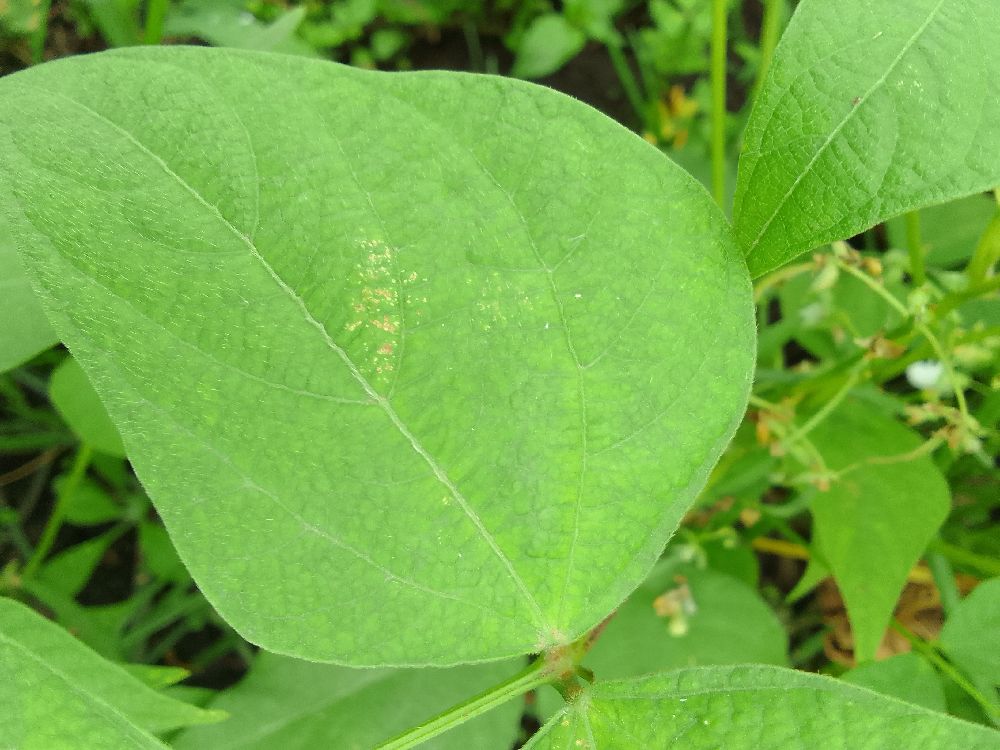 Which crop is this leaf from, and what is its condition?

common bean, healthy
